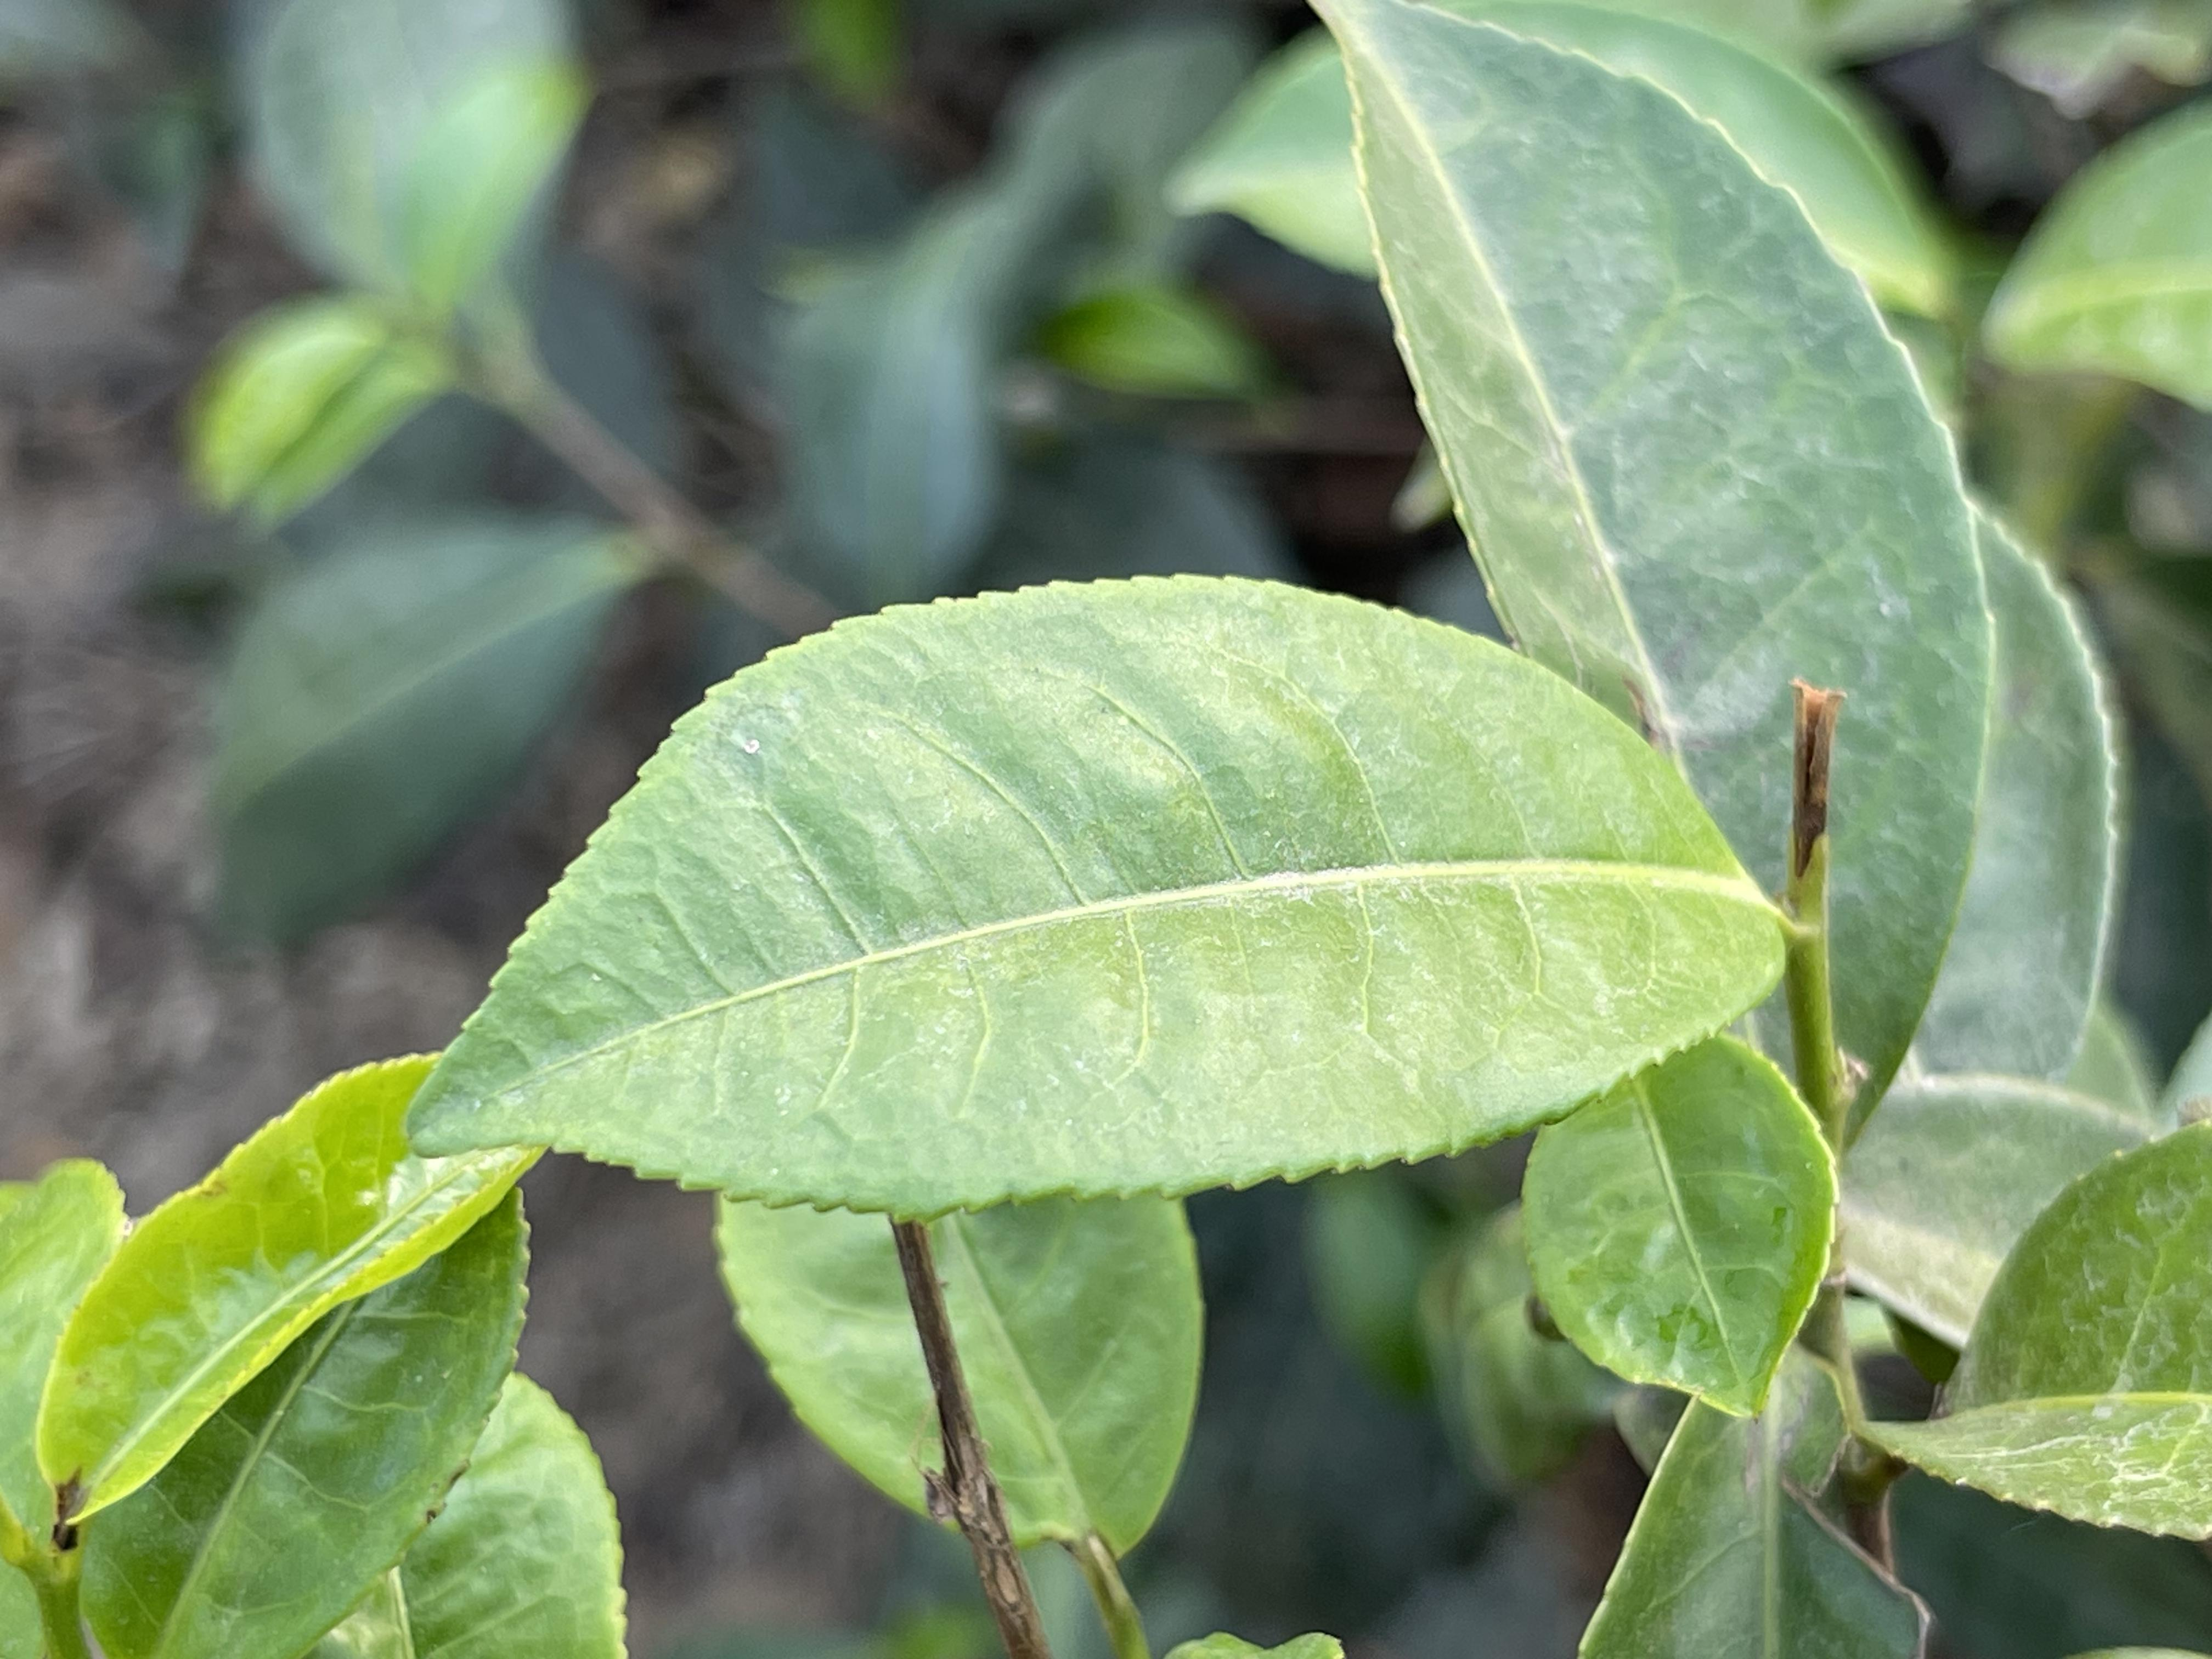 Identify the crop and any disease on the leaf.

tea, healthy leaf
